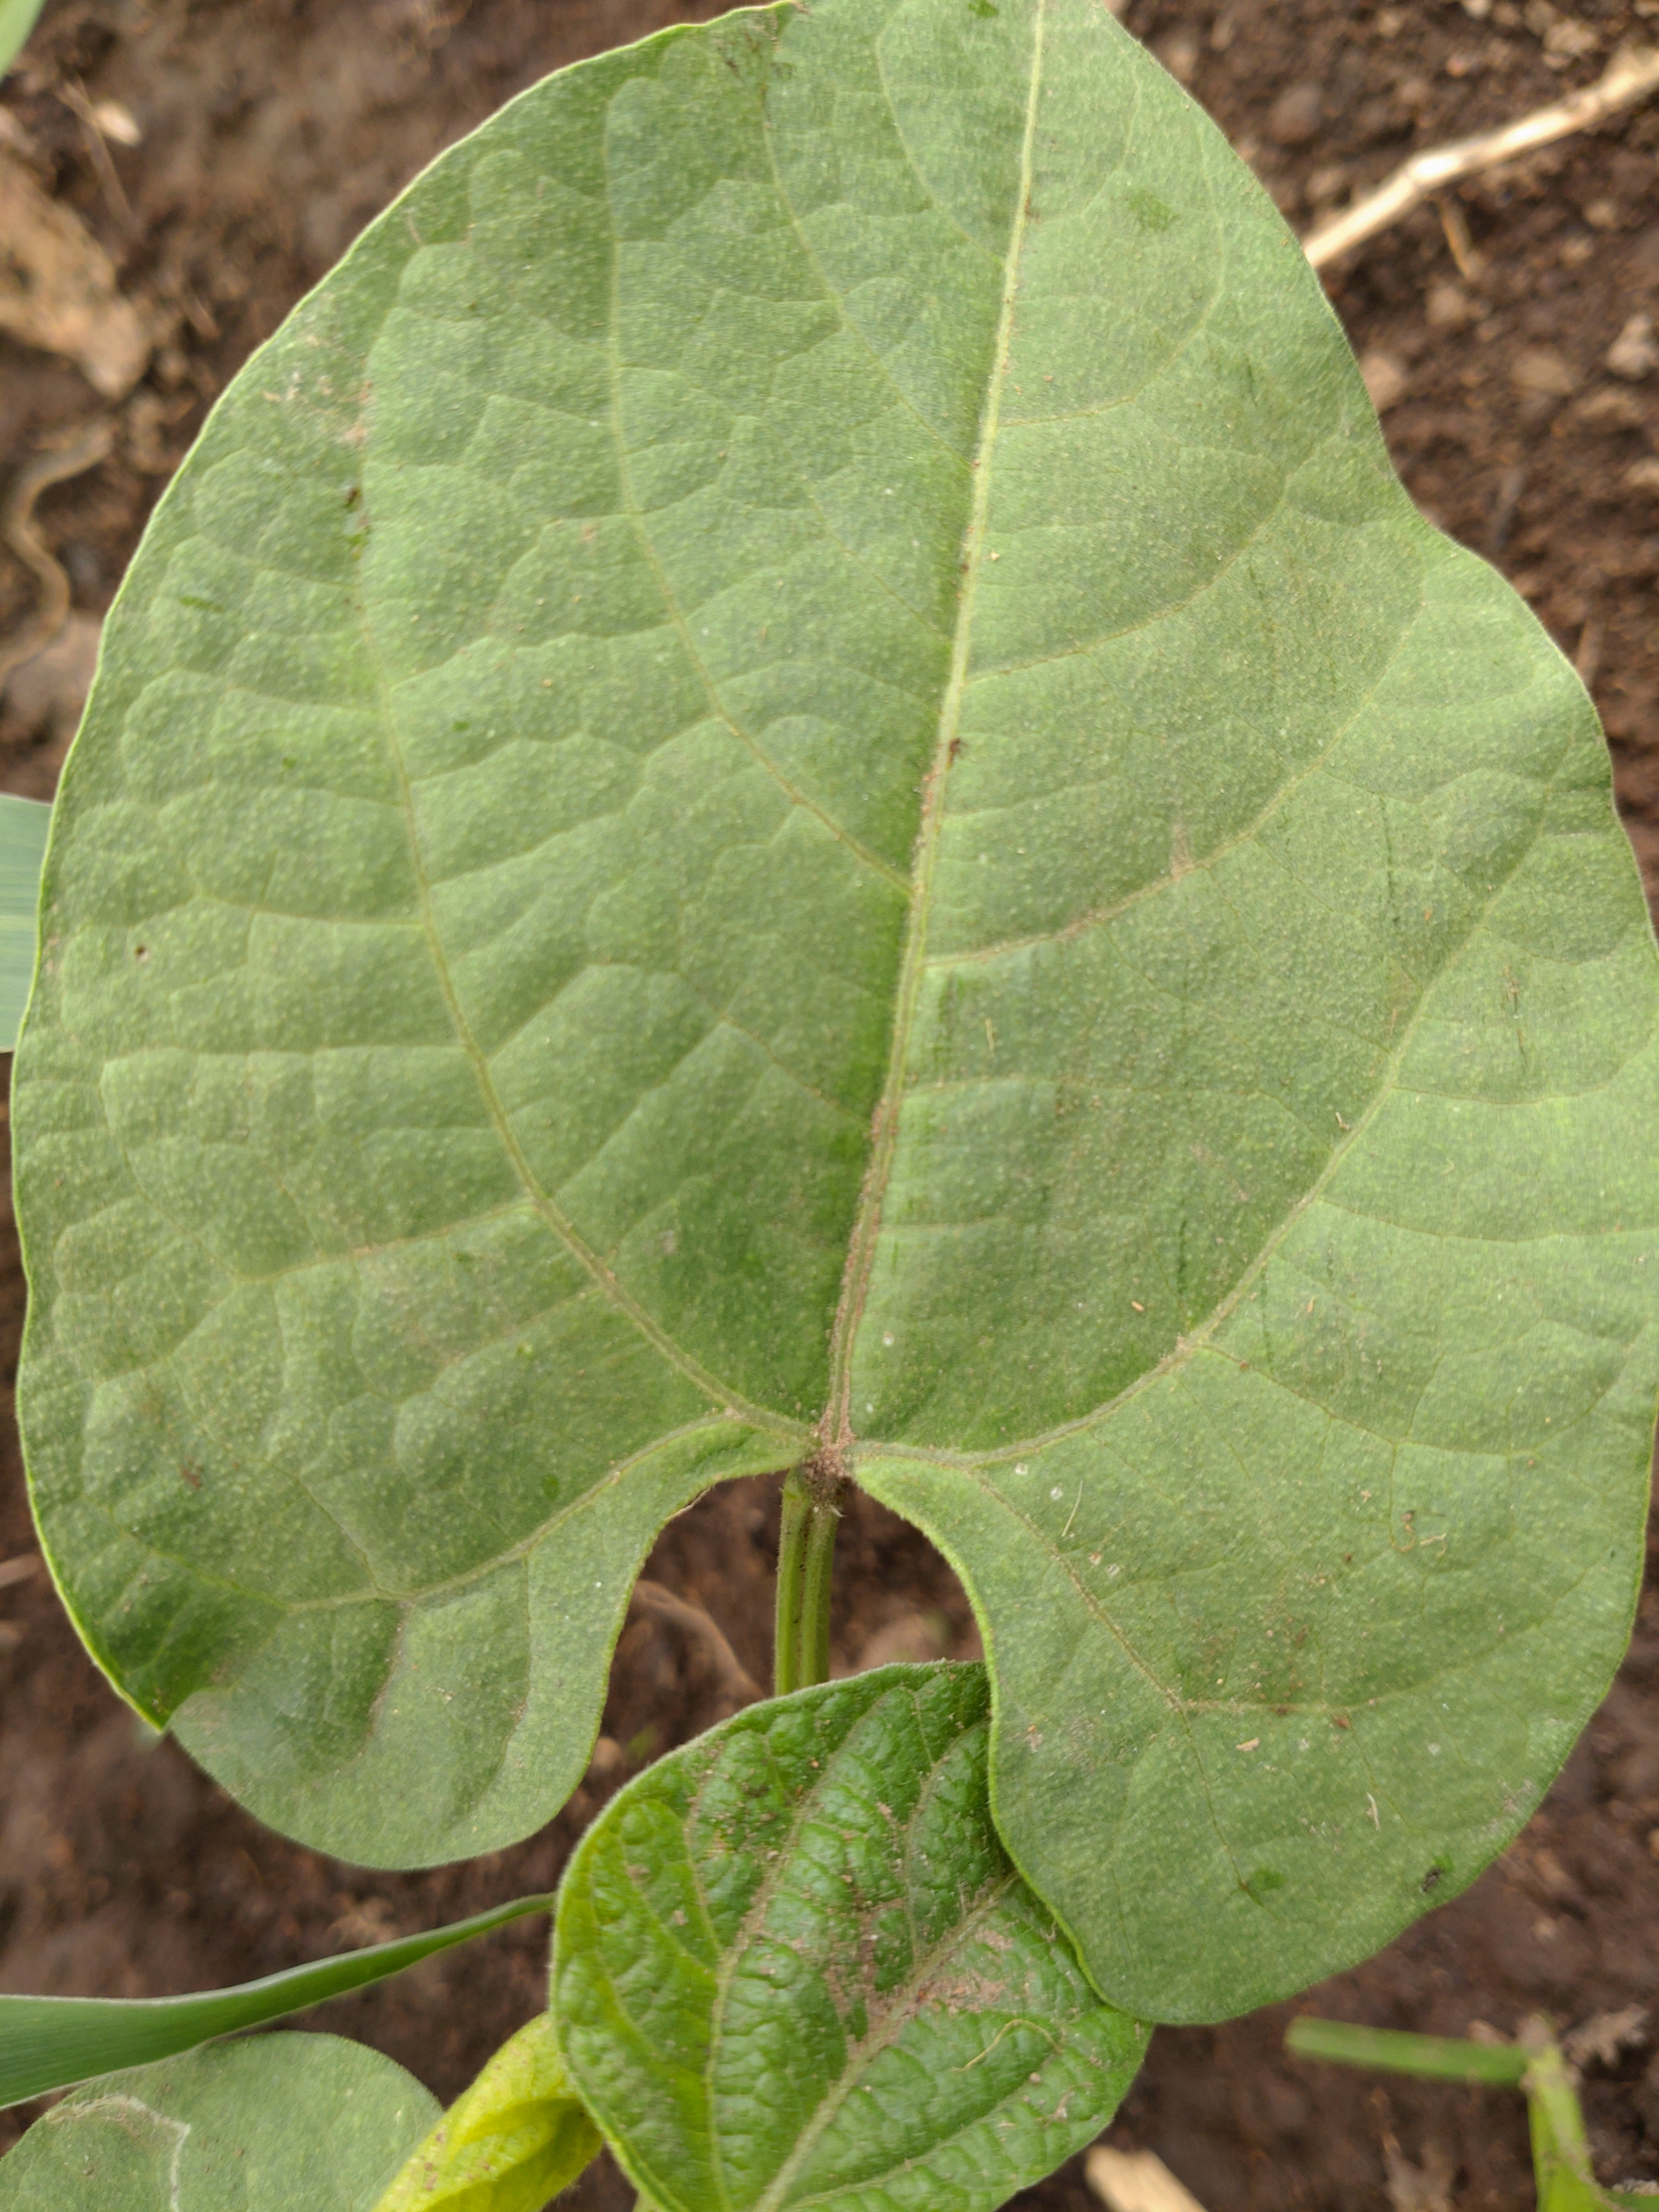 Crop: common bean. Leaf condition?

healthy
